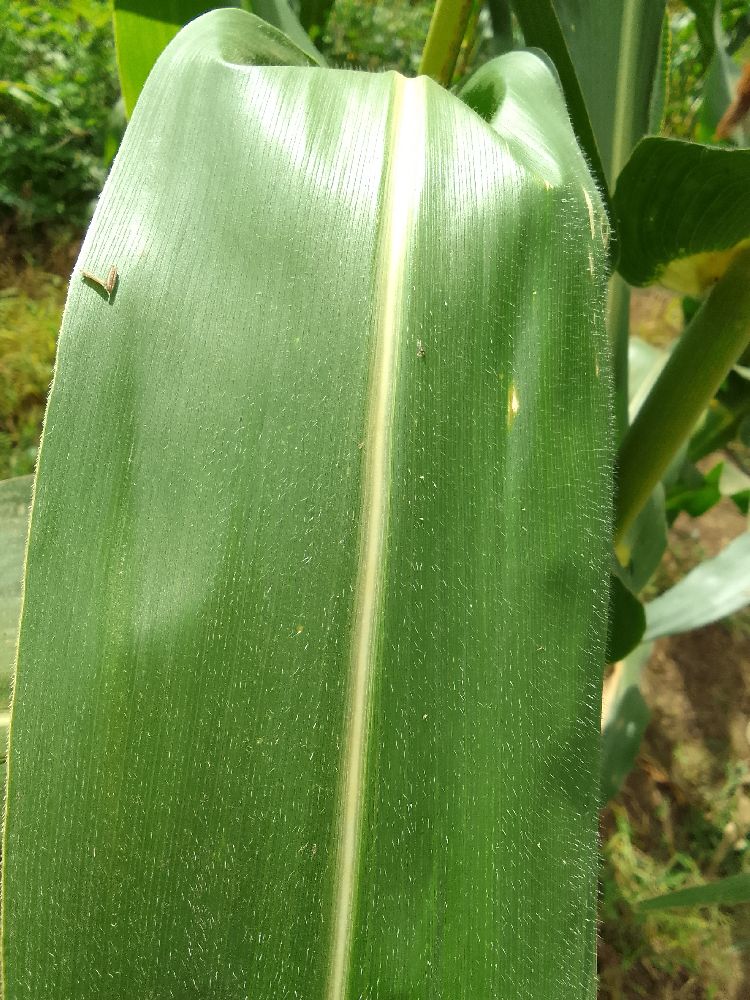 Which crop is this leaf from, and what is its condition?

maize, healthy
